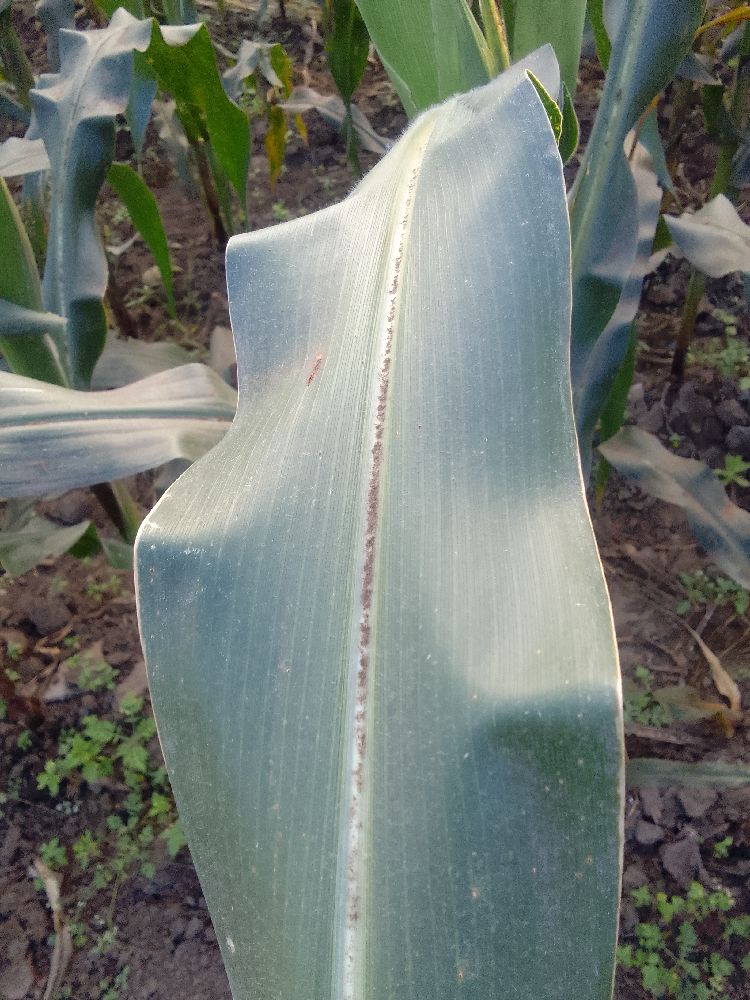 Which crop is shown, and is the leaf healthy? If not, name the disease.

maize, healthy
